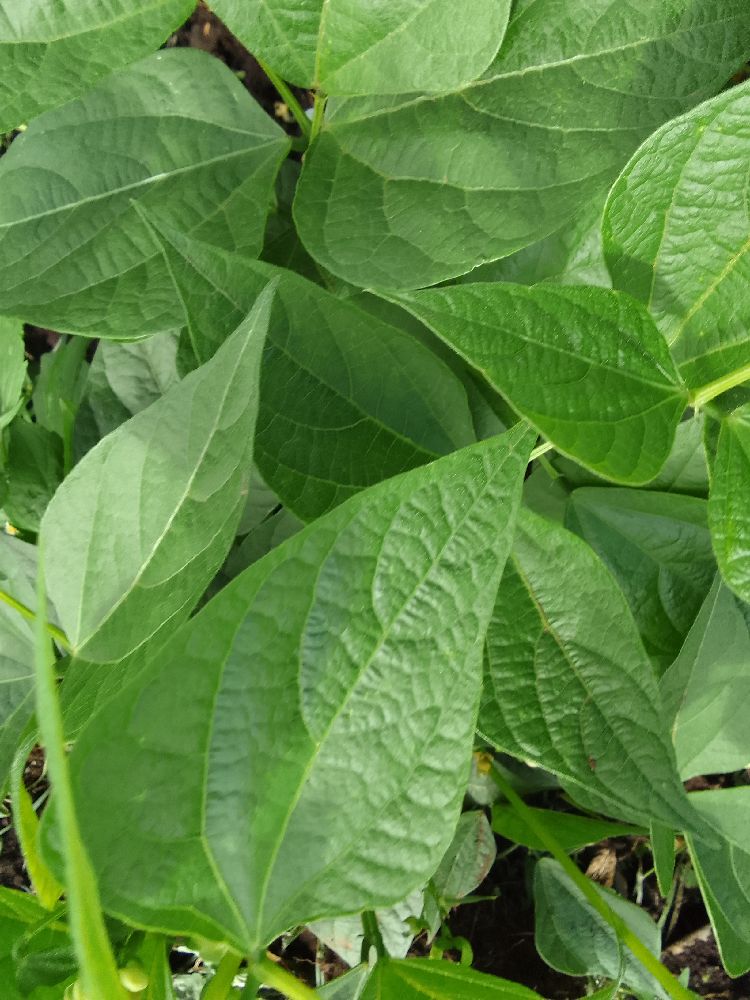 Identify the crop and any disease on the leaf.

common bean, healthy
